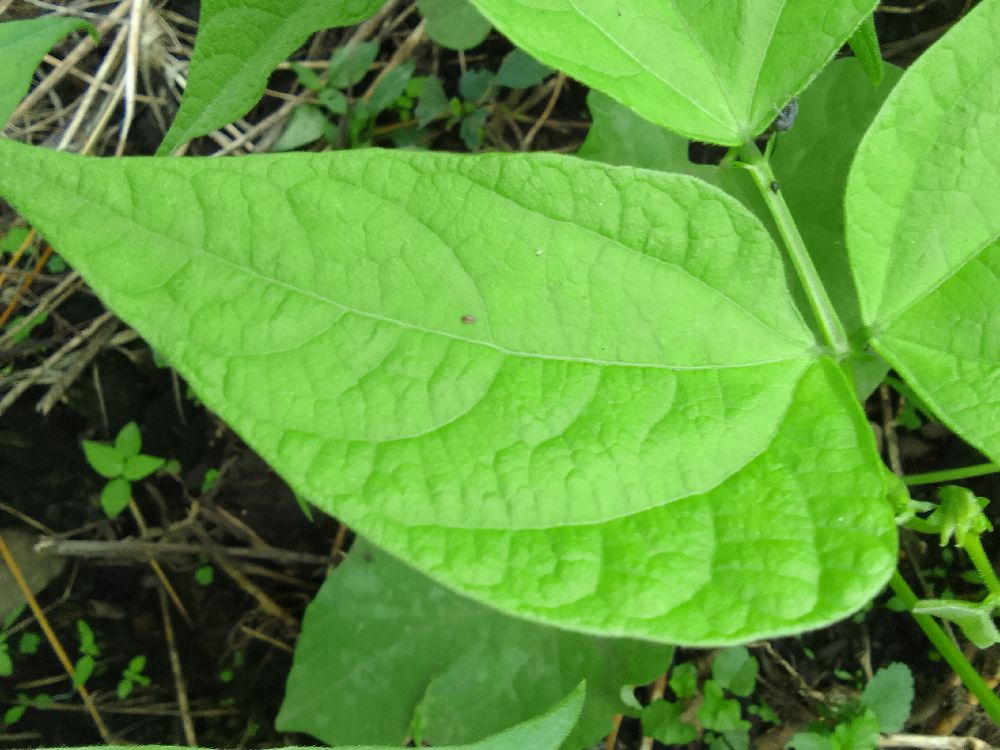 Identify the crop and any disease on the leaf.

common bean, healthy
